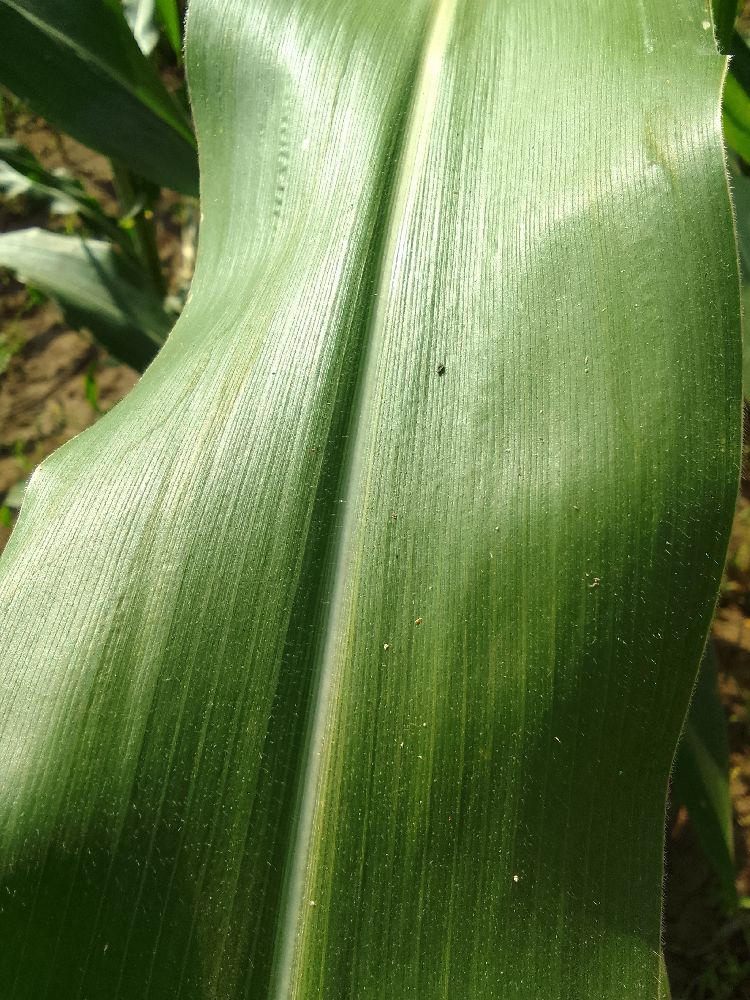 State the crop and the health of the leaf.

maize, healthy
